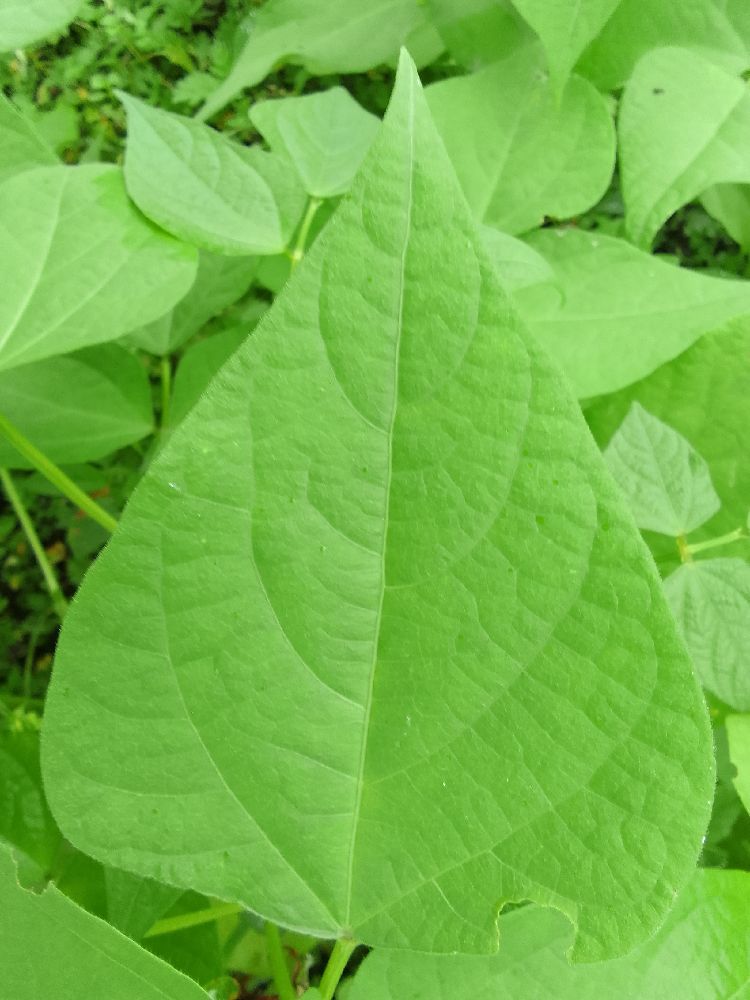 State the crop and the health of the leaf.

common bean, healthy
